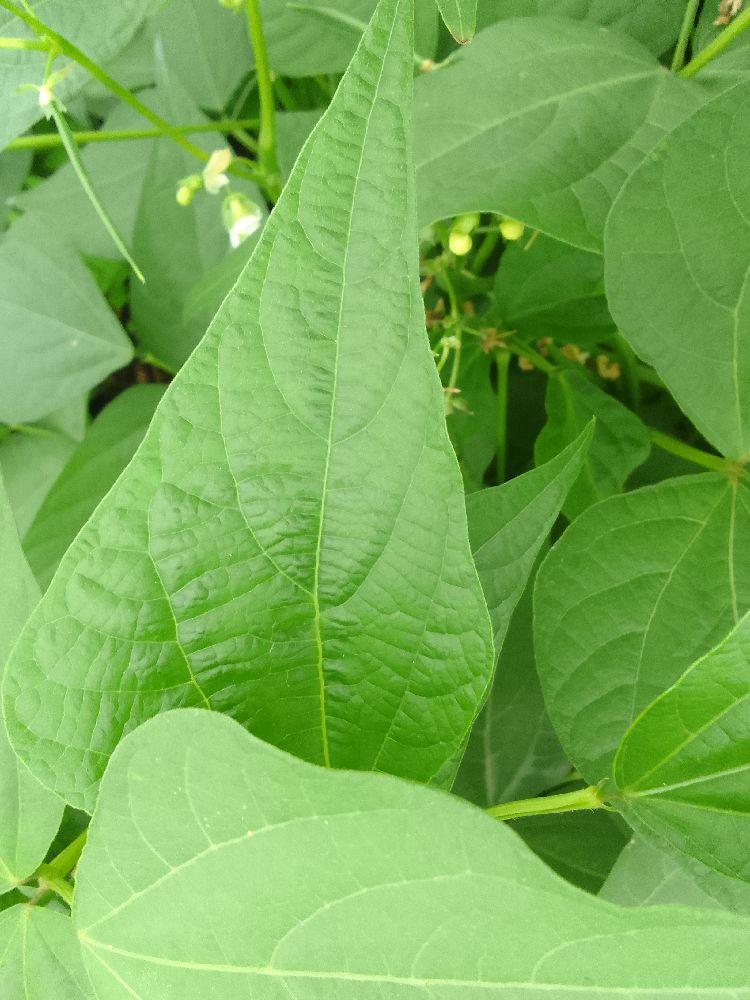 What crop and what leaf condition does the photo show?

common bean, healthy
